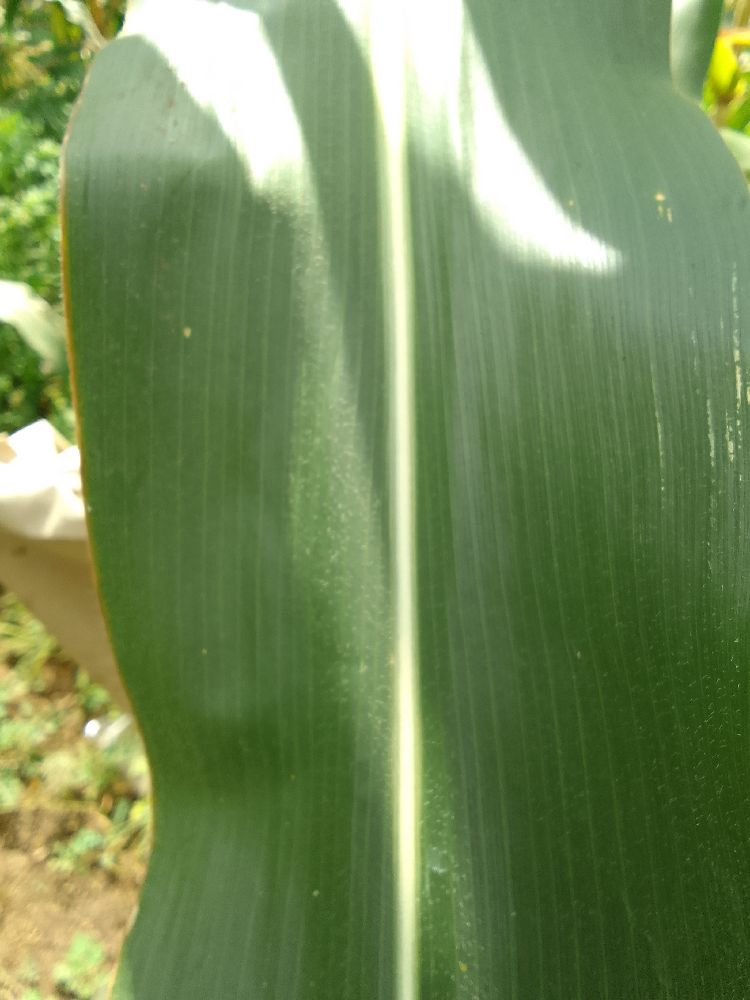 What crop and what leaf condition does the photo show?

maize, healthy
